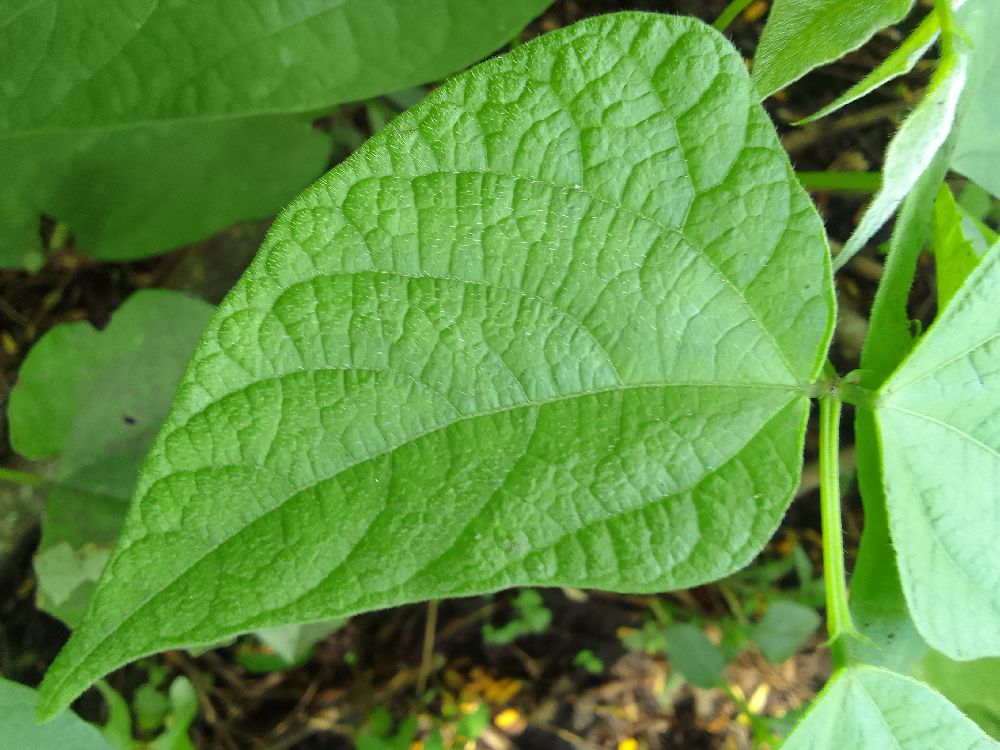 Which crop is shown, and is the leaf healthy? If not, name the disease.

common bean, healthy
